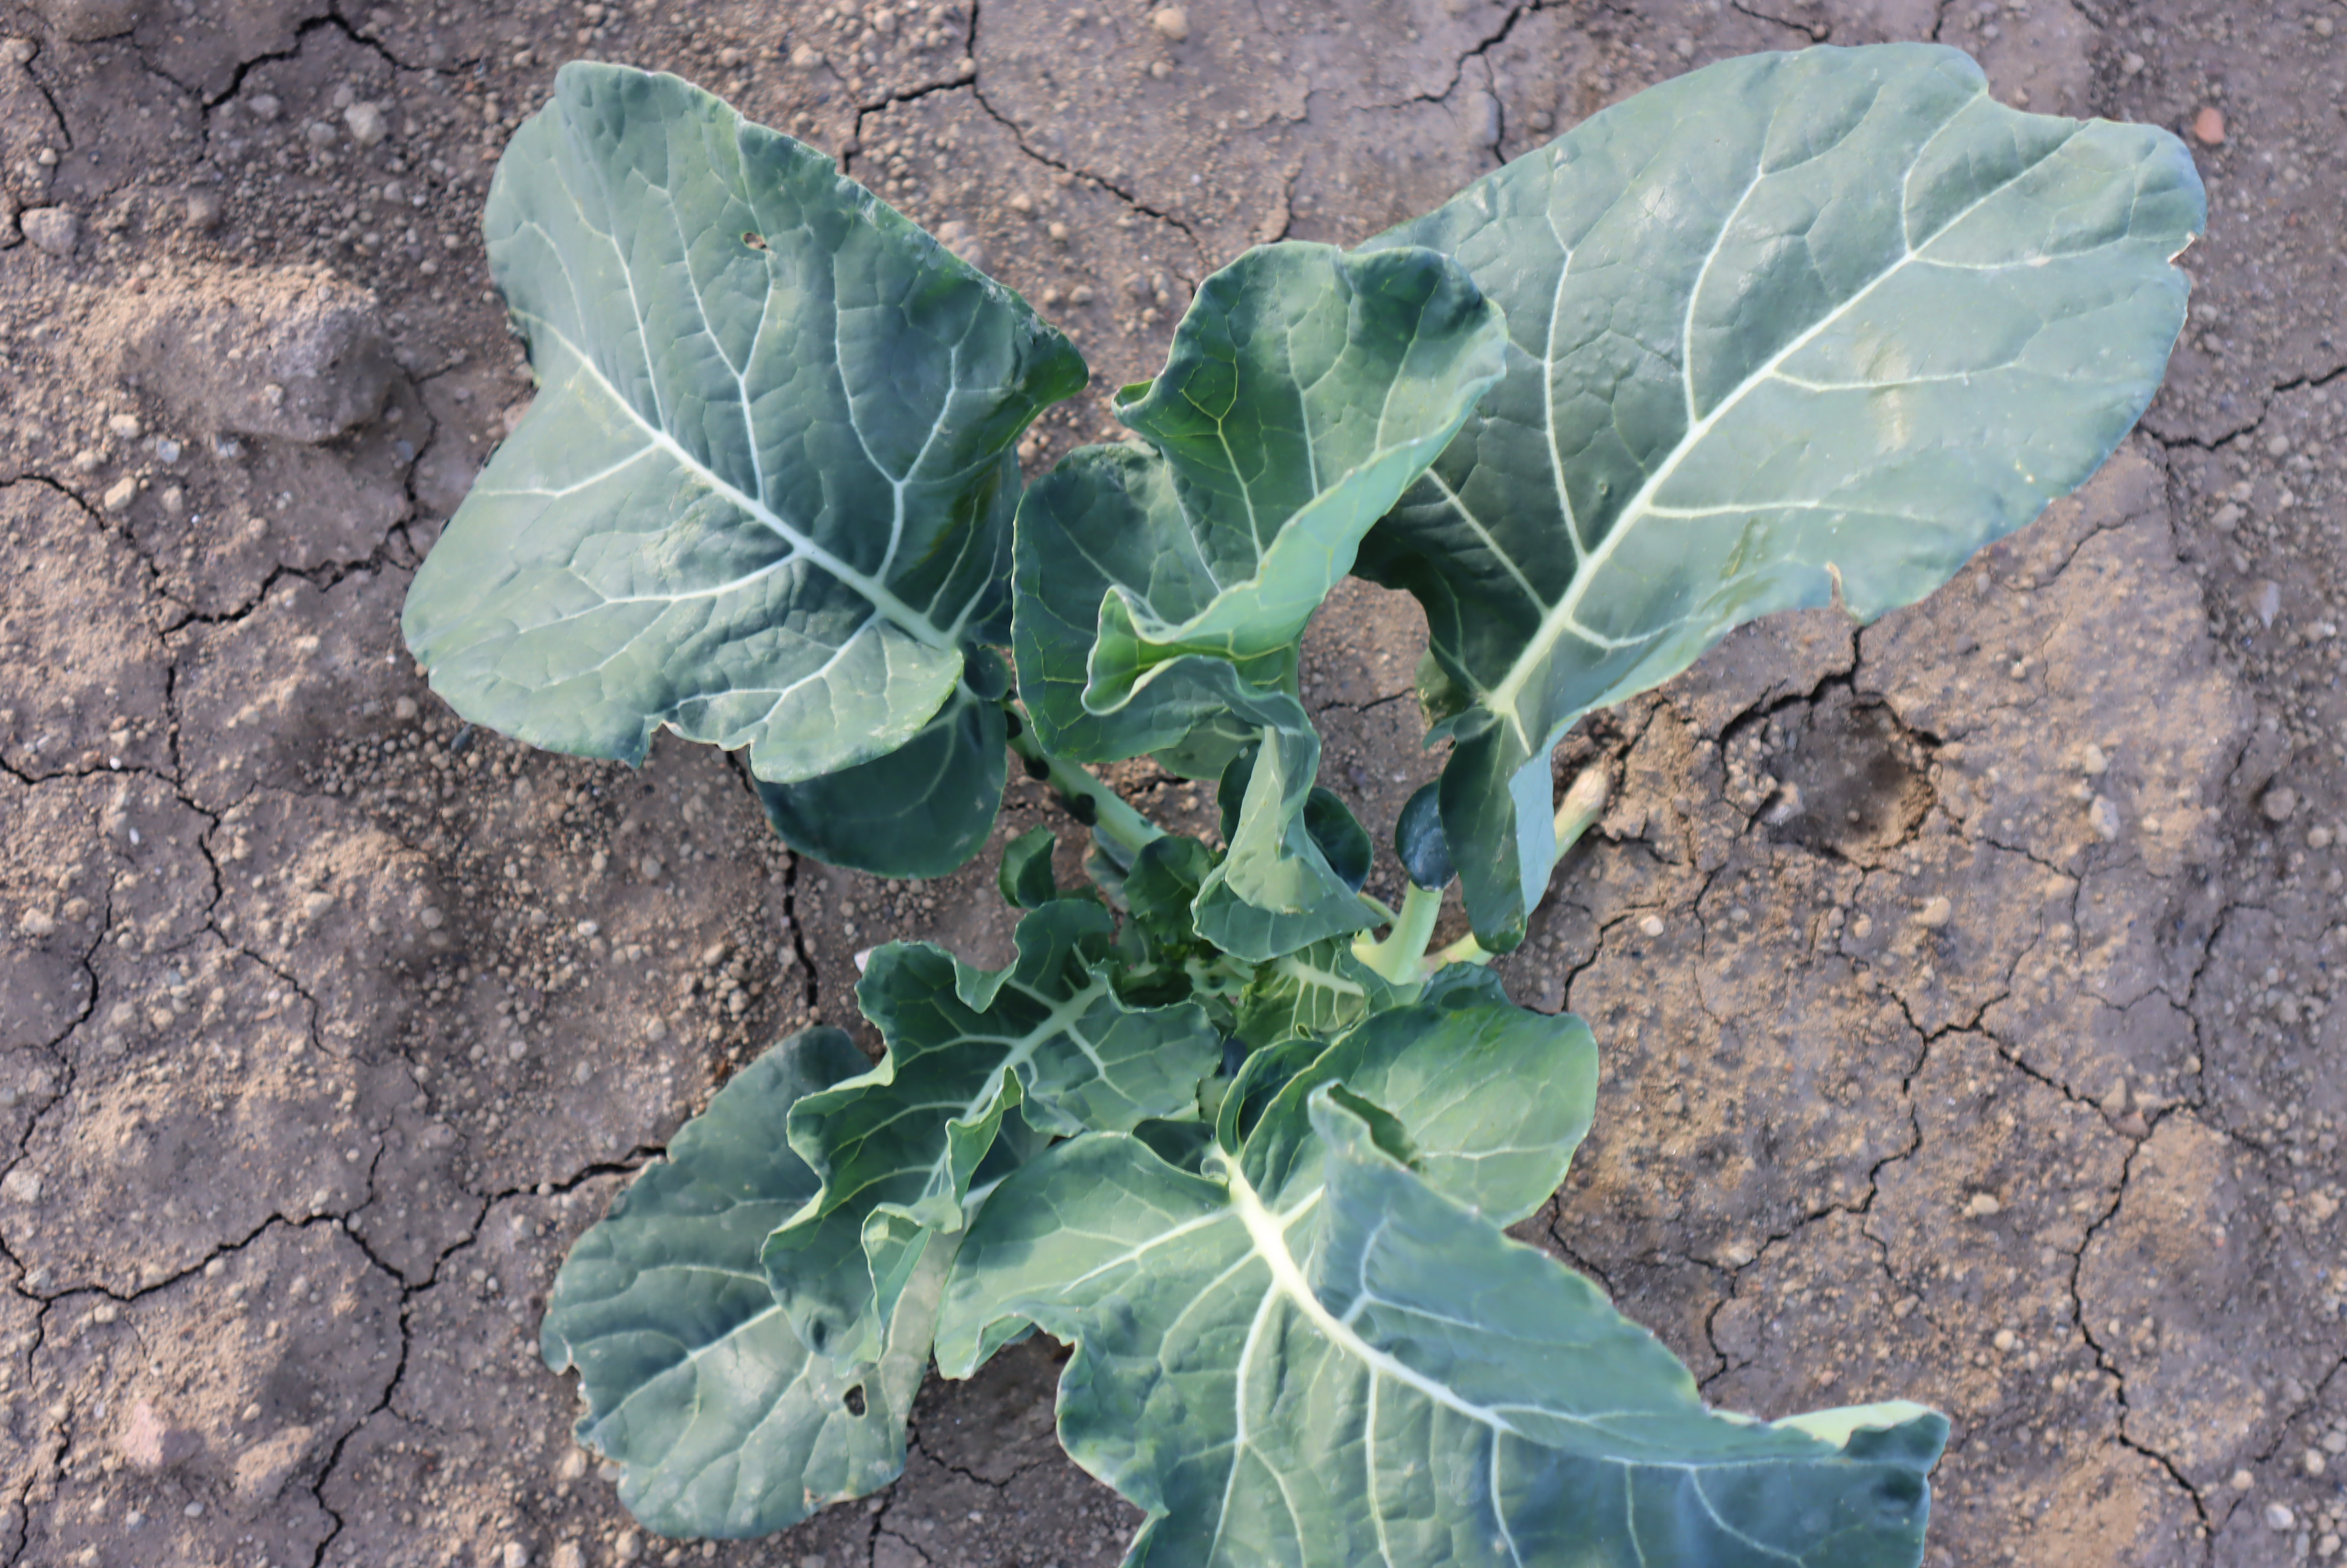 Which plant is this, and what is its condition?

broccoli, healthy
